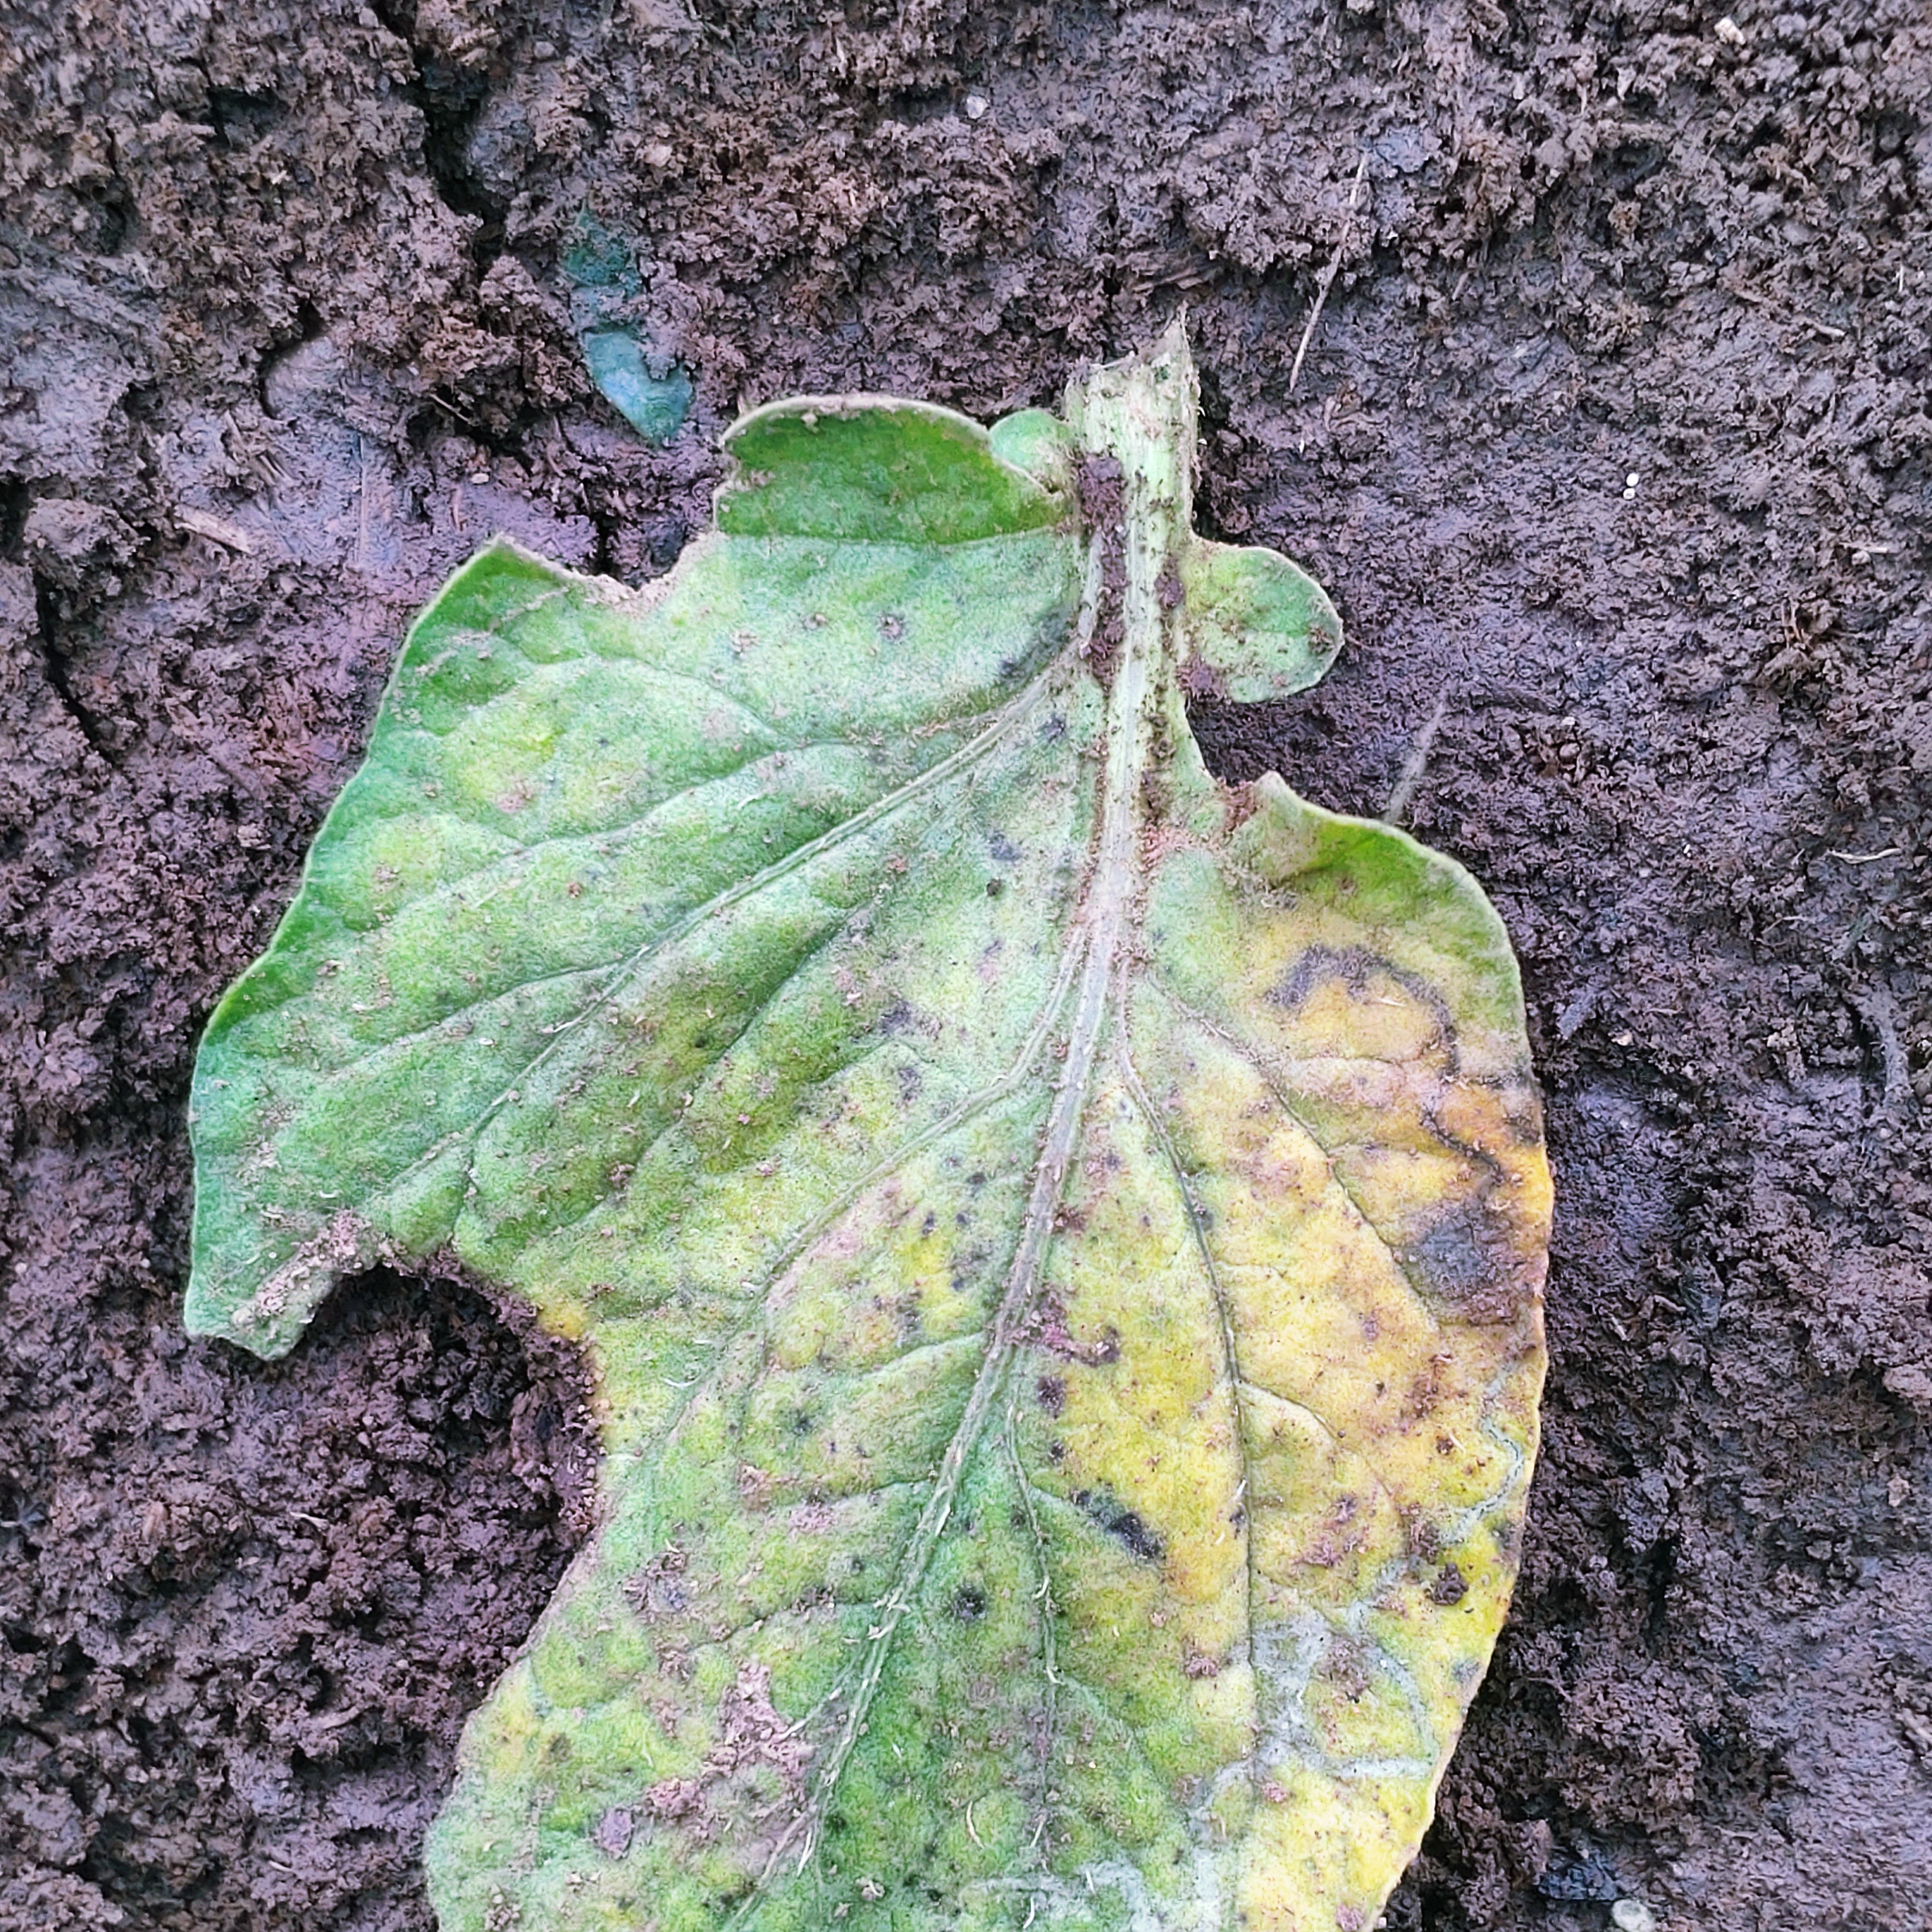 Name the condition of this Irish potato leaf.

late blight
